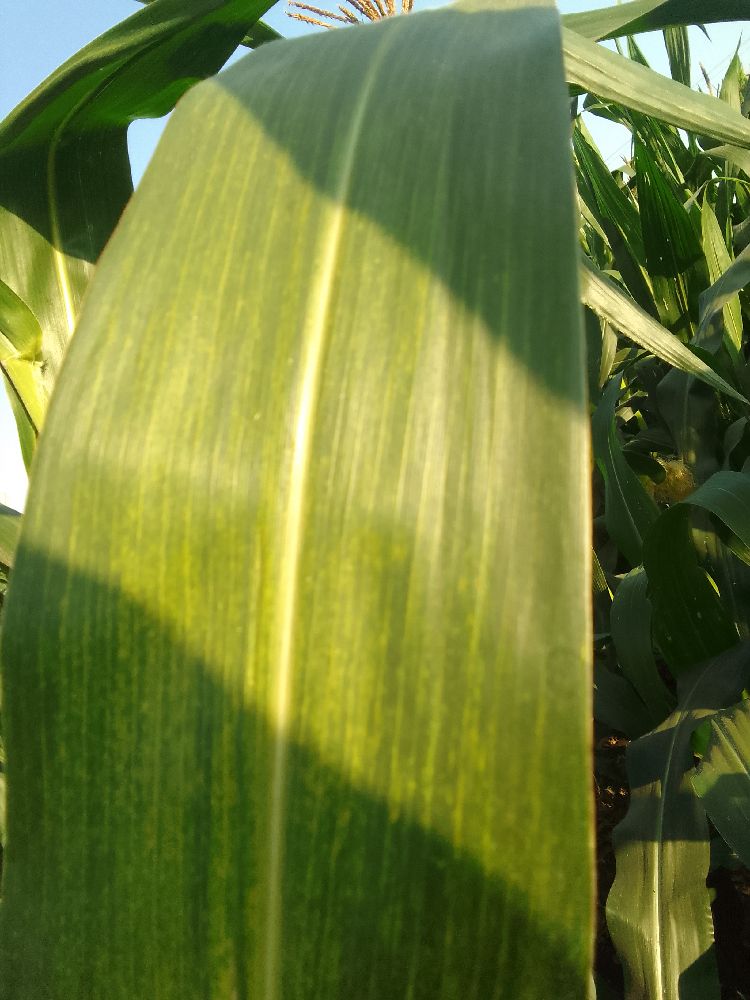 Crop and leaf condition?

maize, maize lethal necrosis
